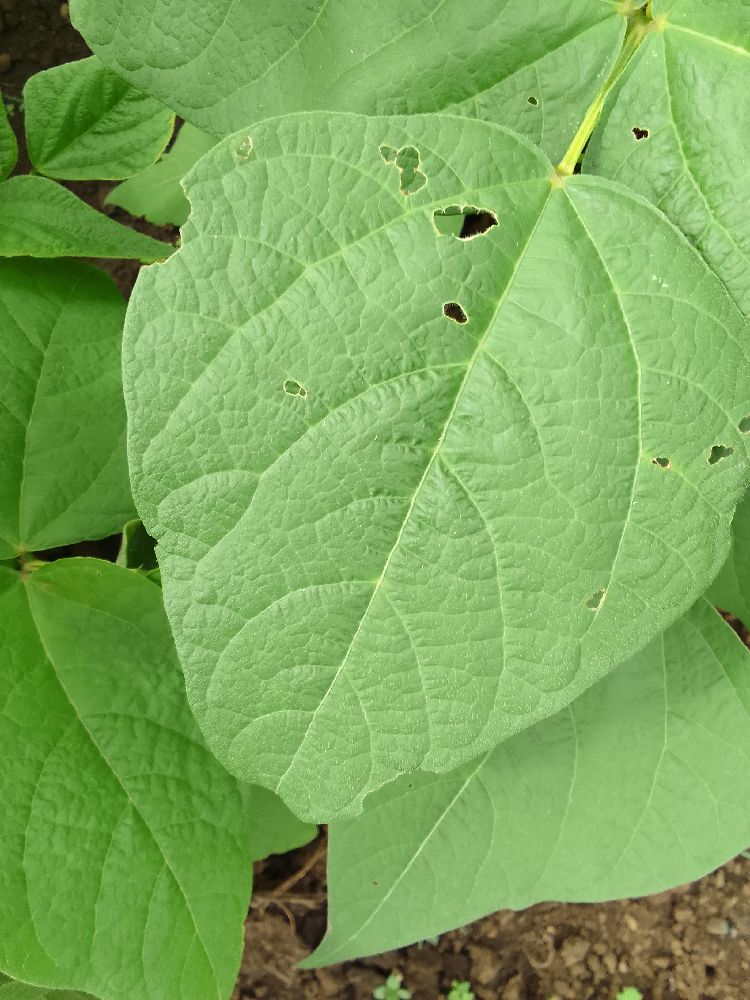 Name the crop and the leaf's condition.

common bean, healthy
